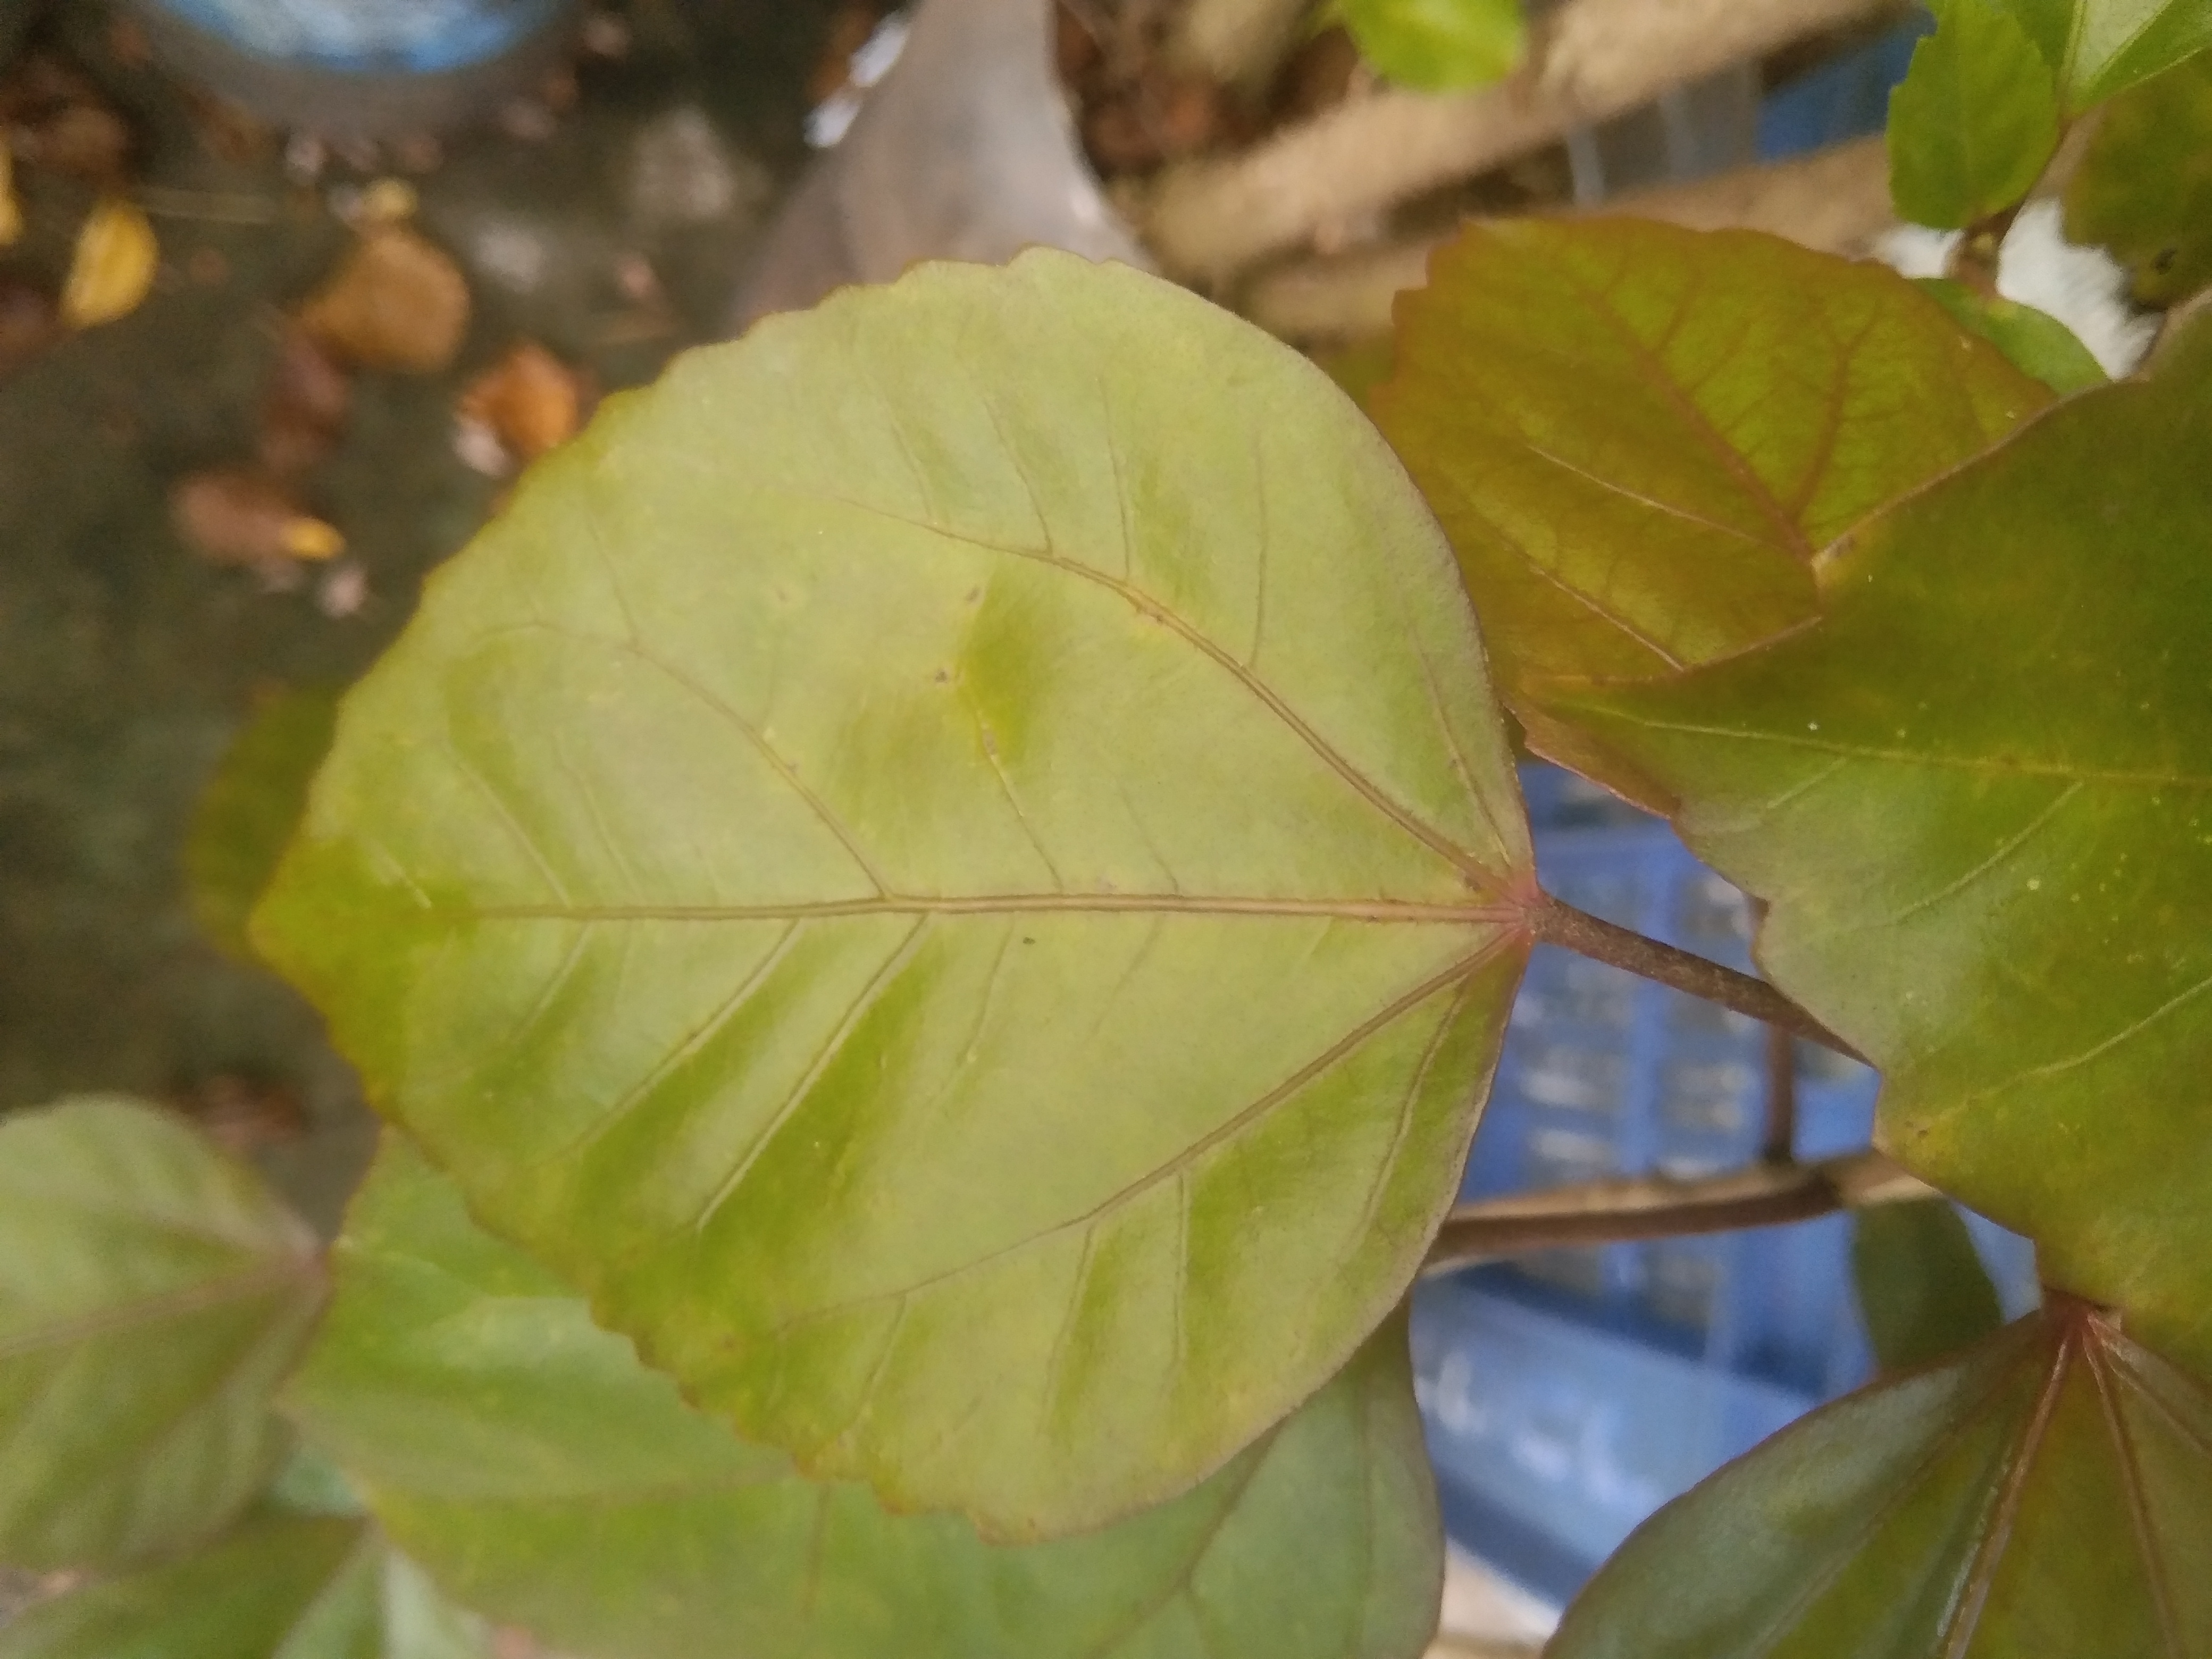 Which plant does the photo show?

hibiscus
